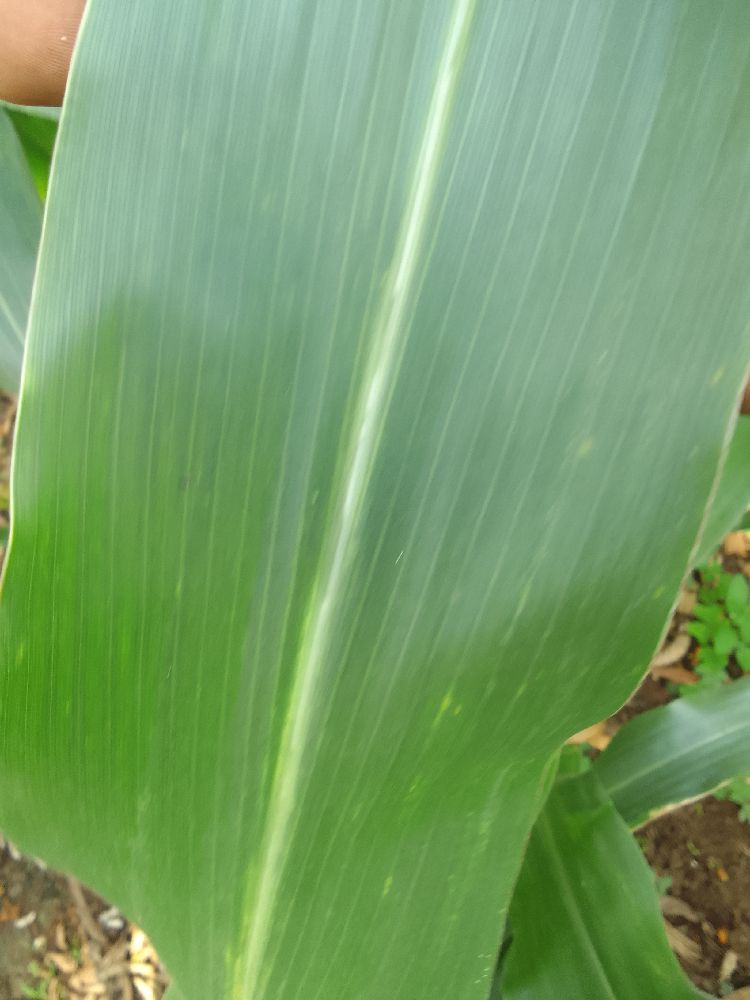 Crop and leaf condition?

maize, healthy
